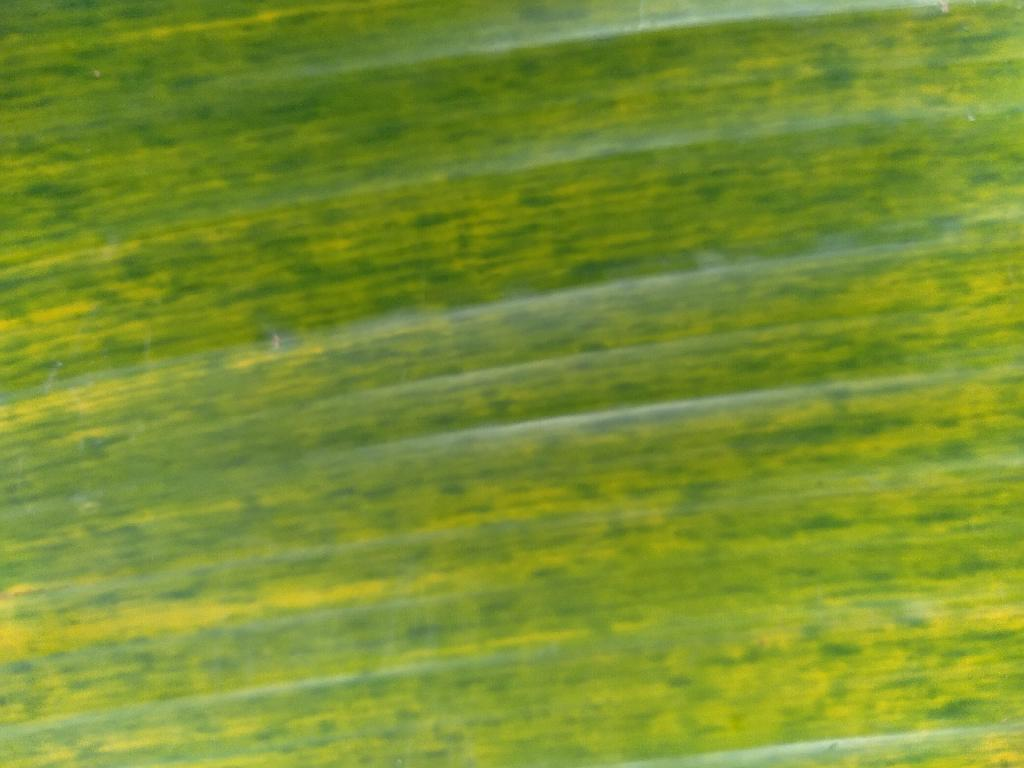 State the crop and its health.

banana, fusarium wilt race 1
